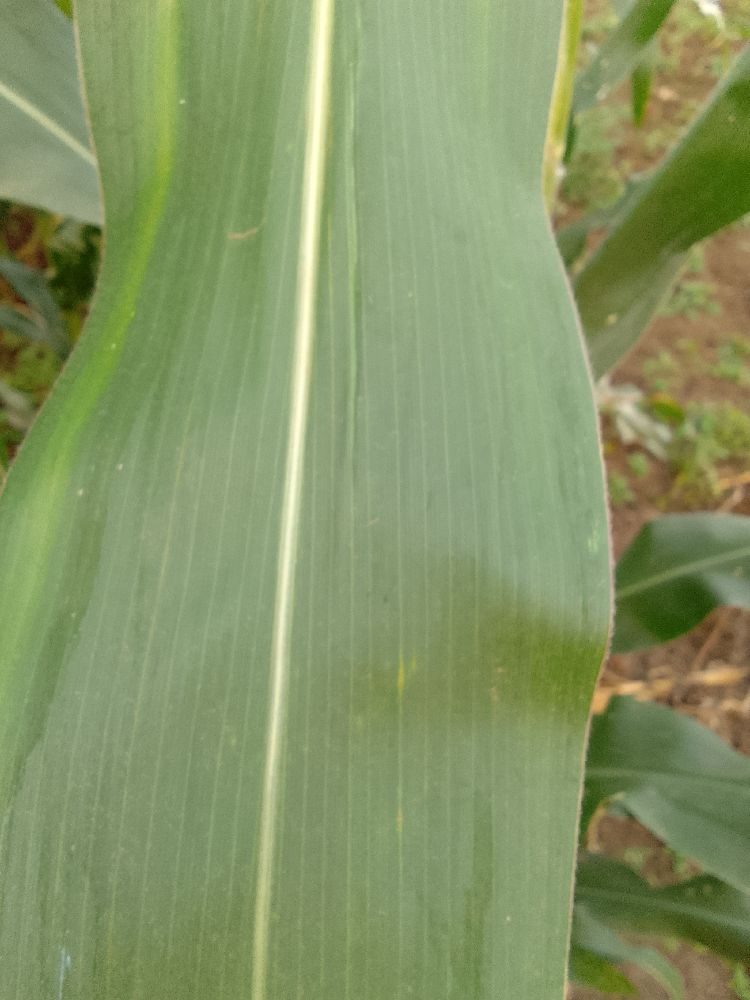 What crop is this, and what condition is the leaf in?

maize, healthy
